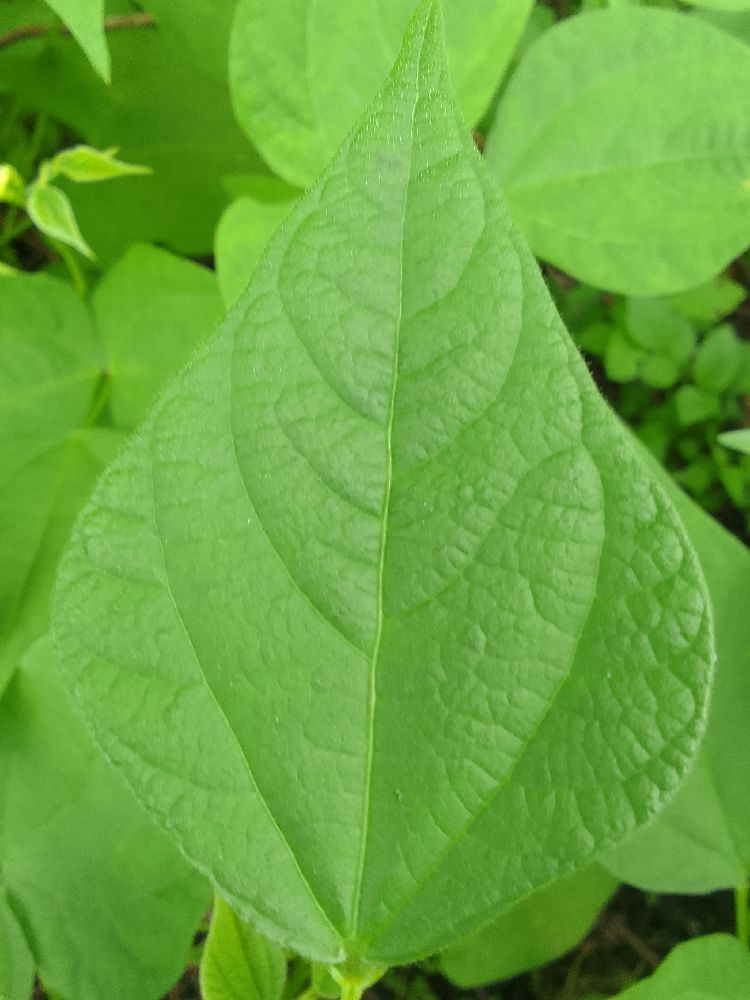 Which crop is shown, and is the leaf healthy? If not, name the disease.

common bean, healthy
